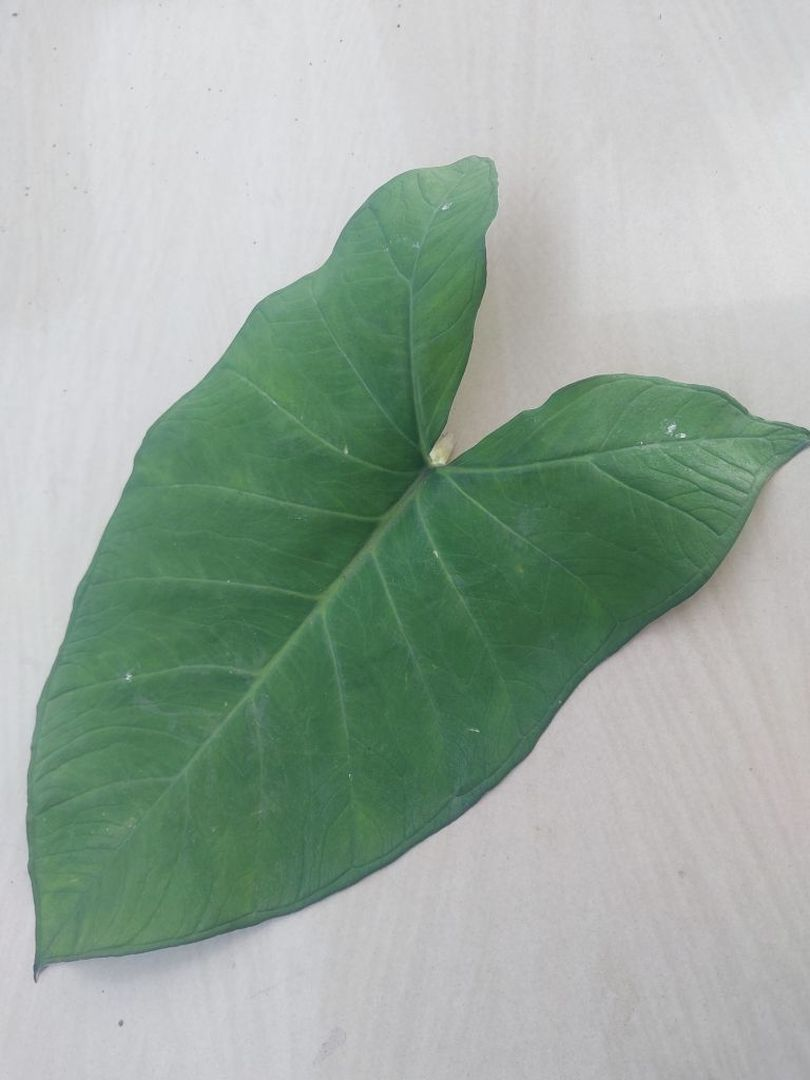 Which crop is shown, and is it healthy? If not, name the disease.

taro, healthy
